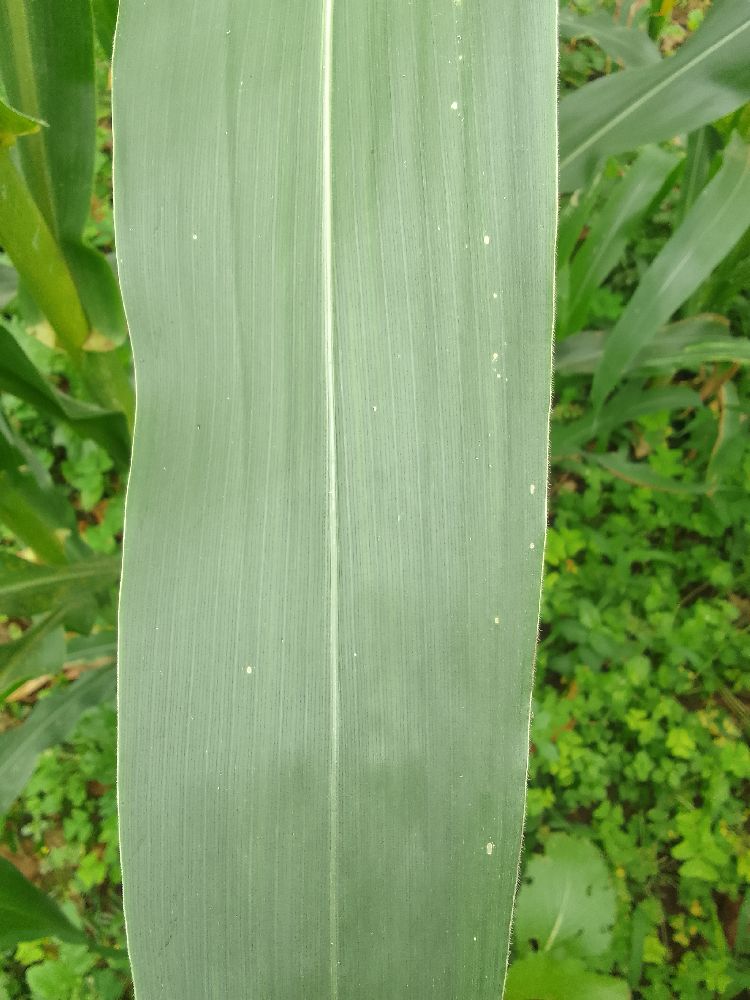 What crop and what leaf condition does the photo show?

maize, healthy
